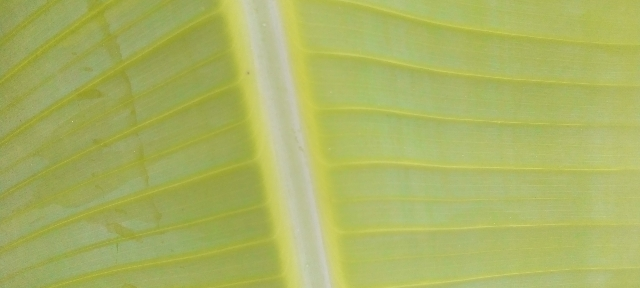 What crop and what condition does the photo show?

banana, healthy
